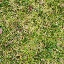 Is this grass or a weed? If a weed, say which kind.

grass
